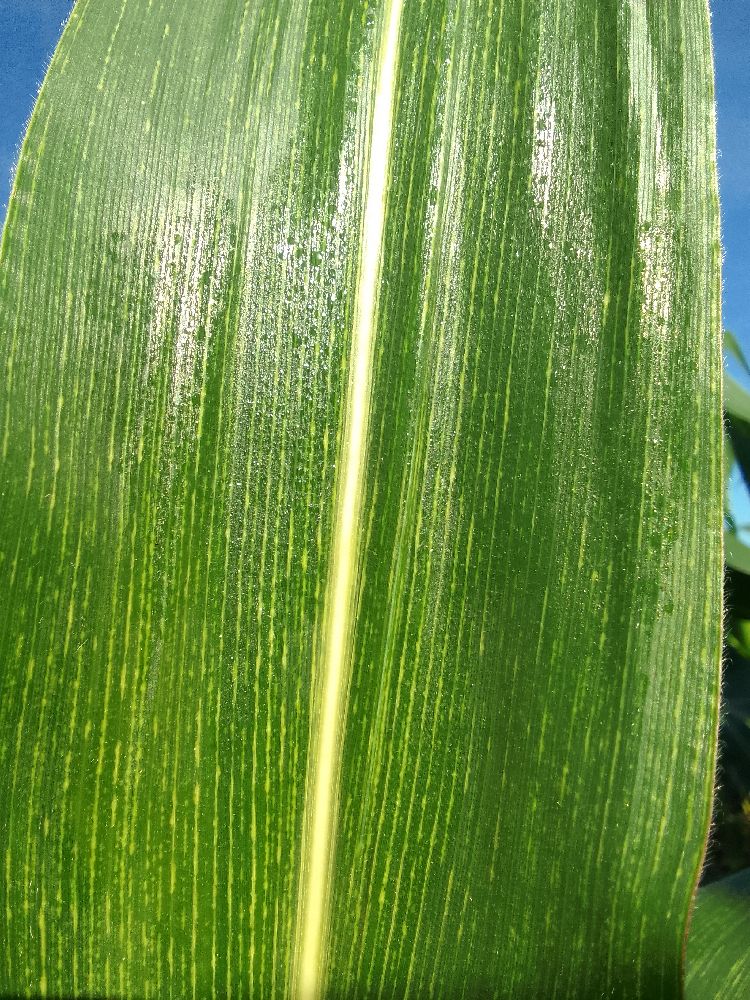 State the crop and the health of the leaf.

maize, maize streak virus
